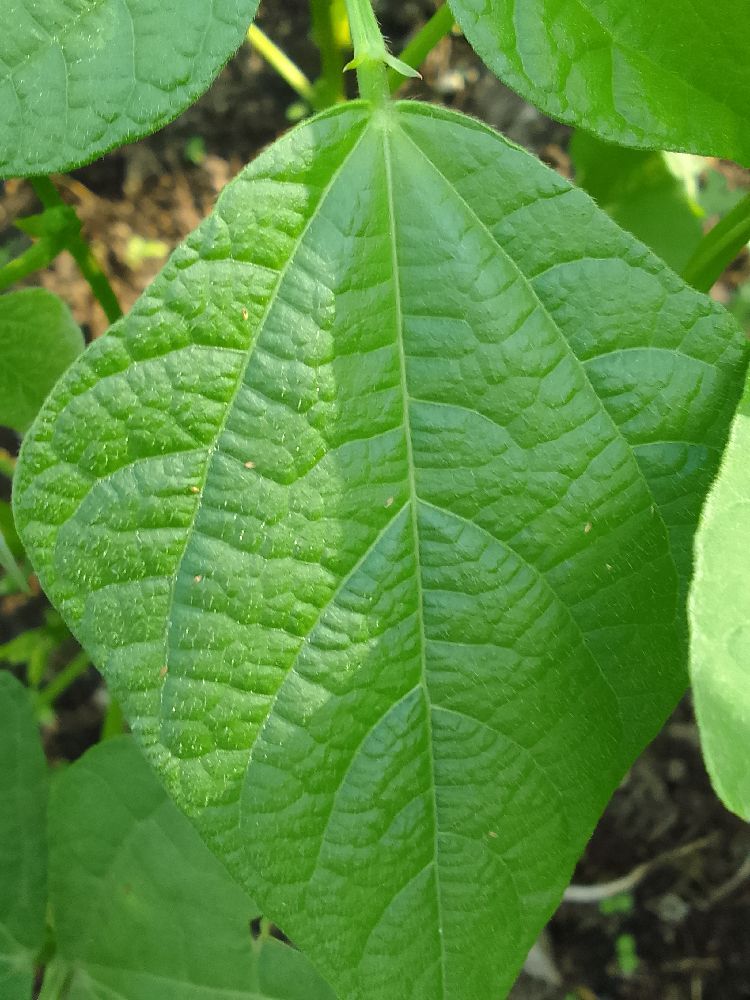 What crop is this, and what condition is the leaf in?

common bean, healthy
